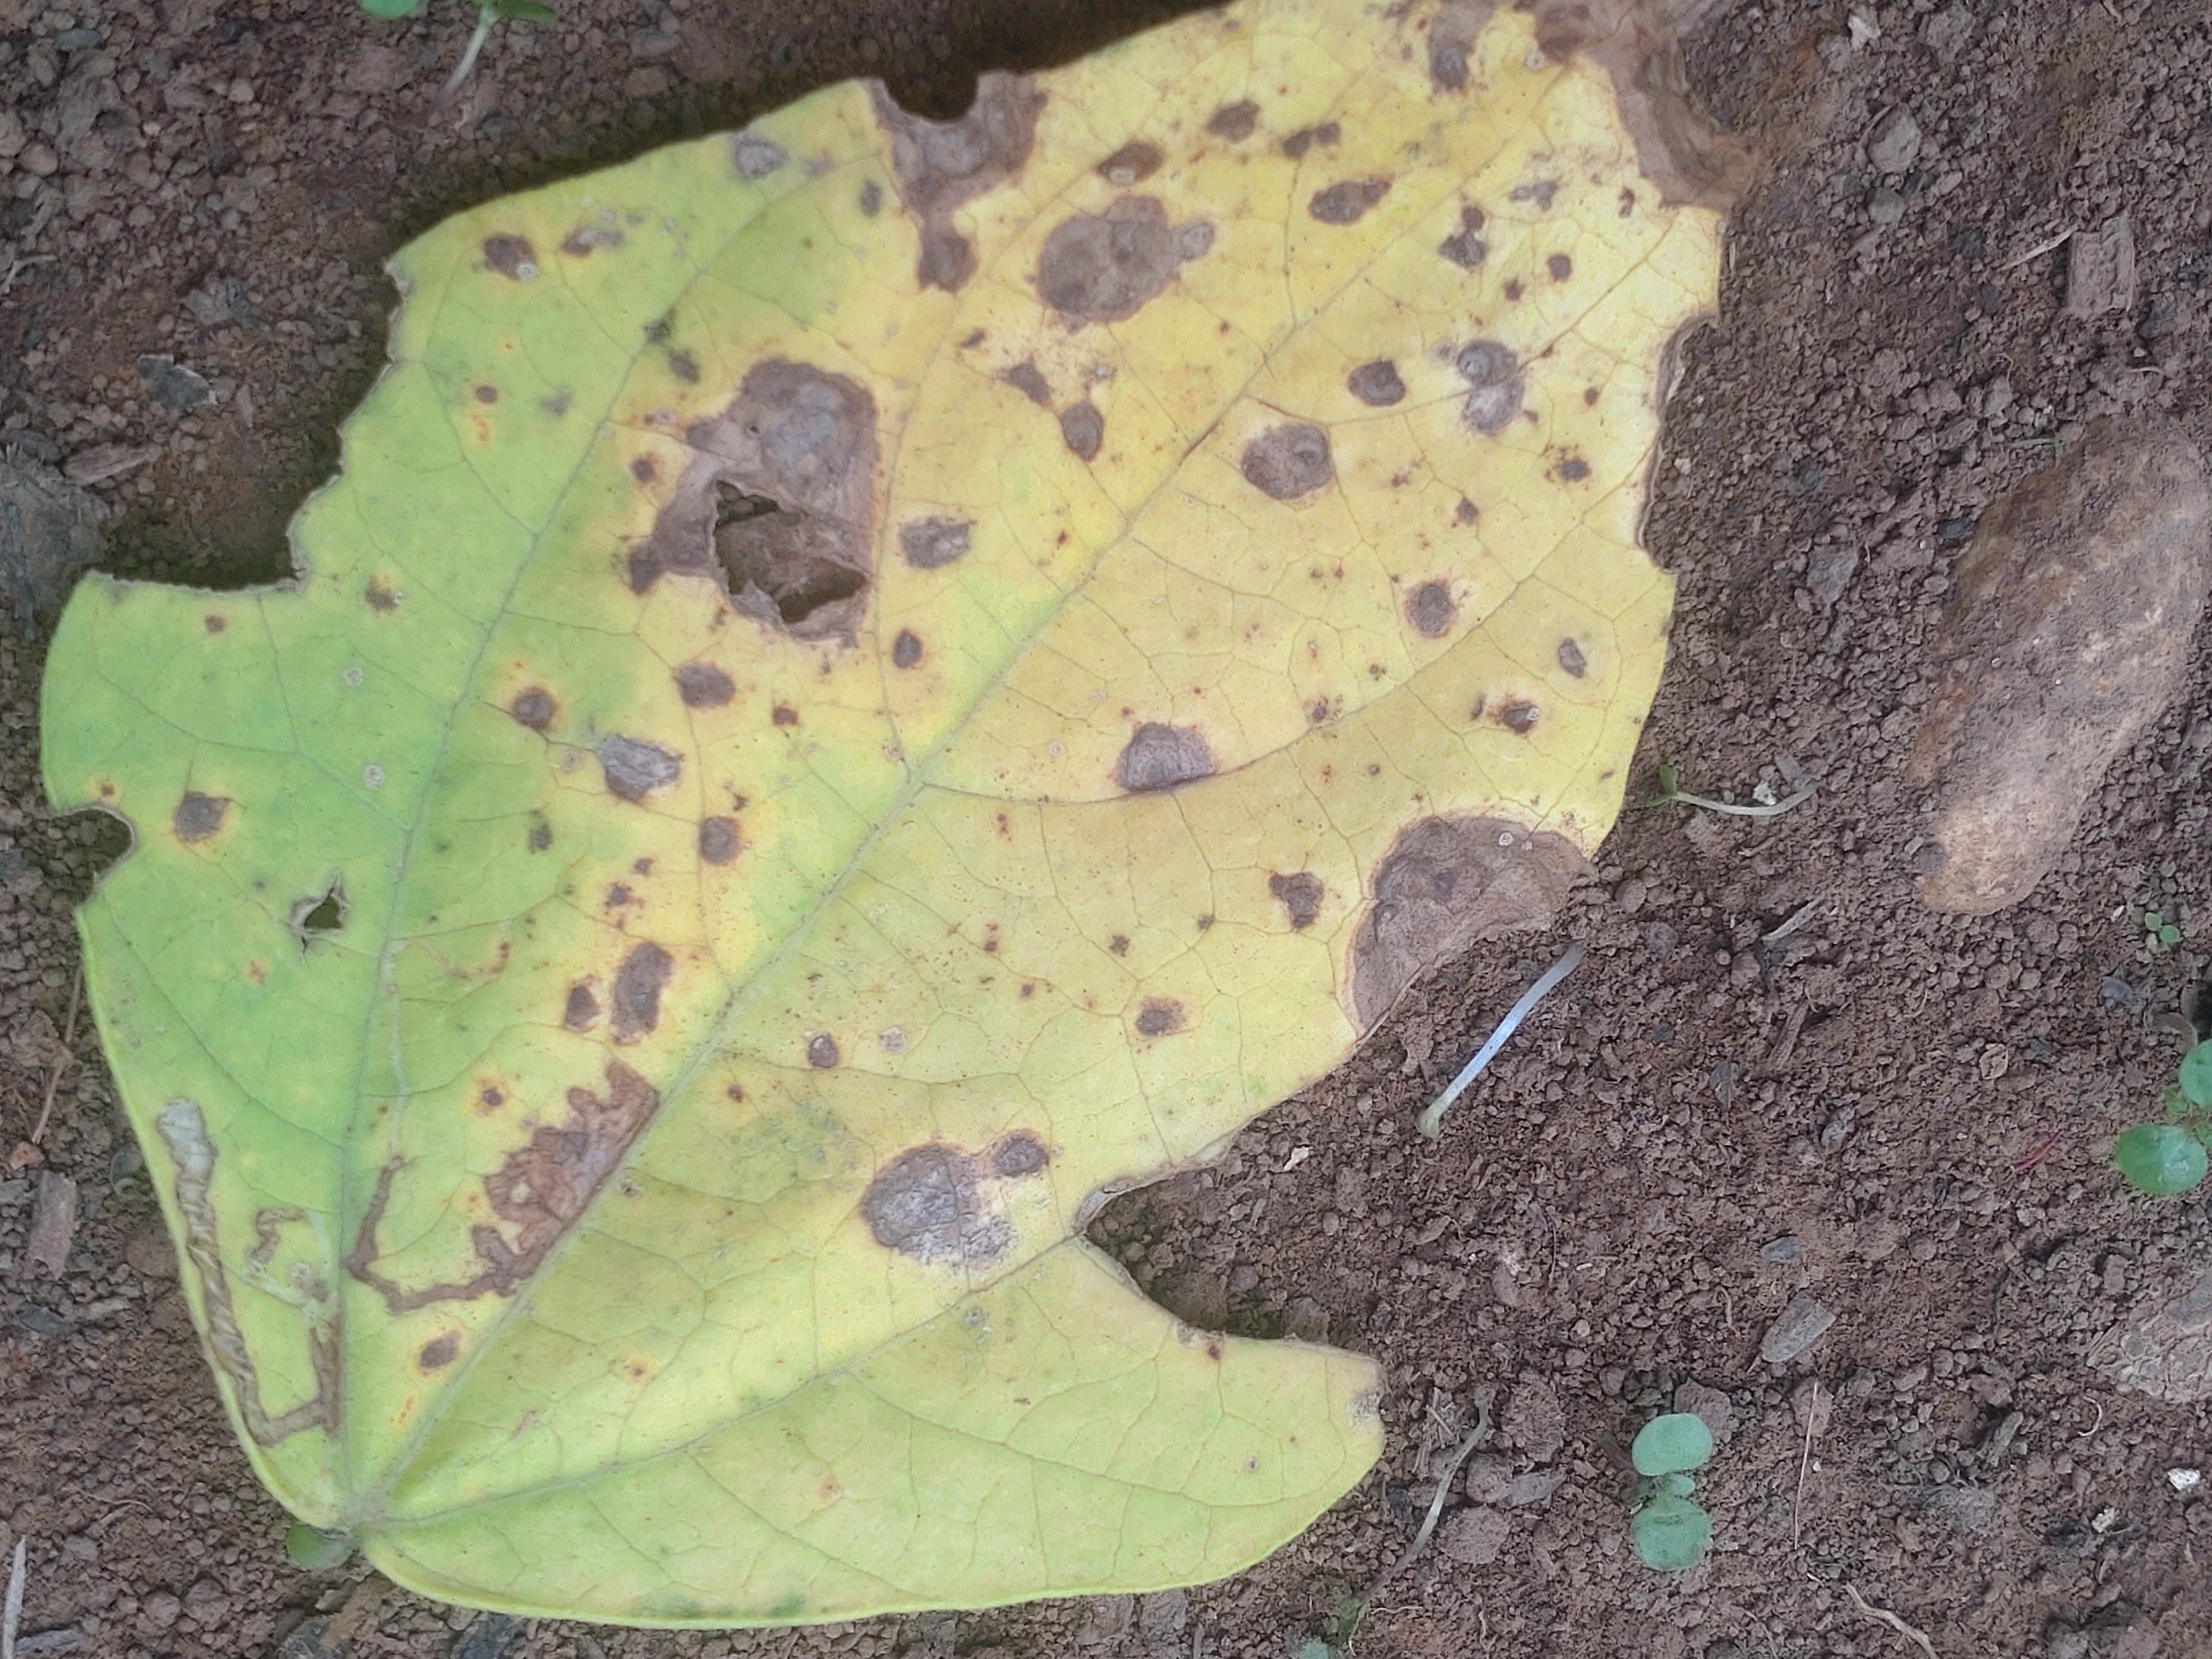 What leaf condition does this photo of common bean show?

anthracnose
